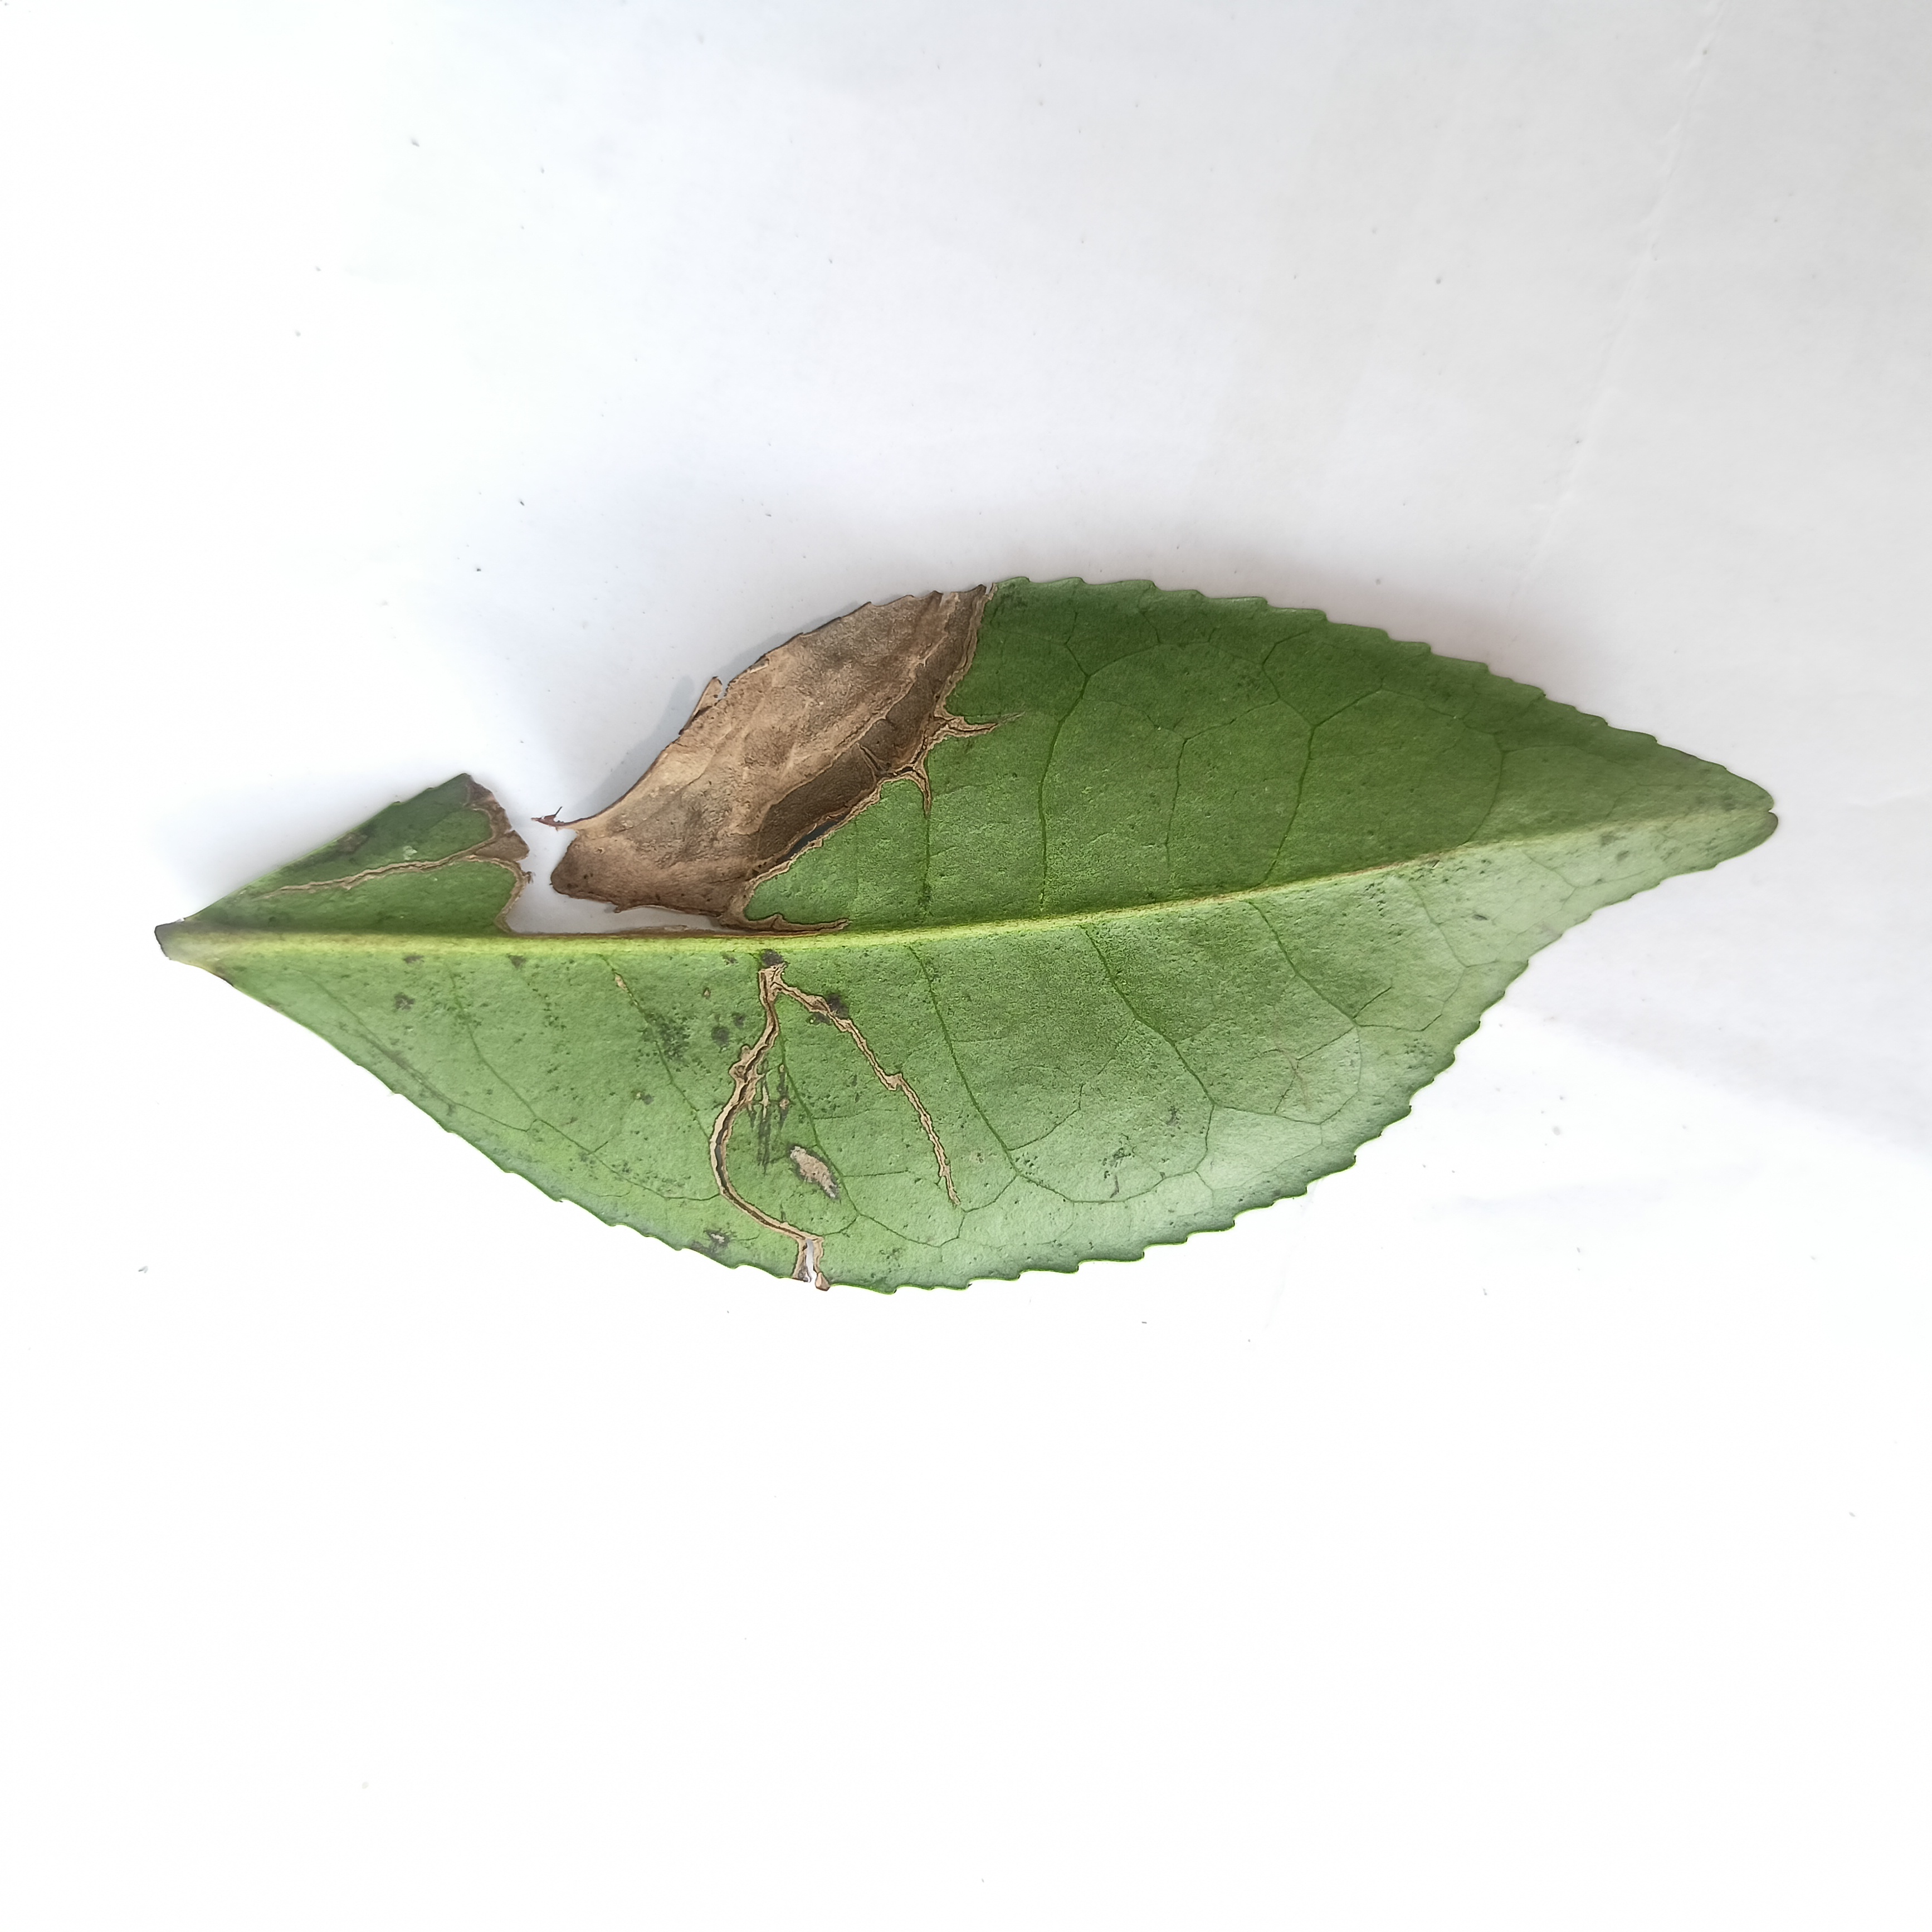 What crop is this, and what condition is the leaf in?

tea, brown blight
